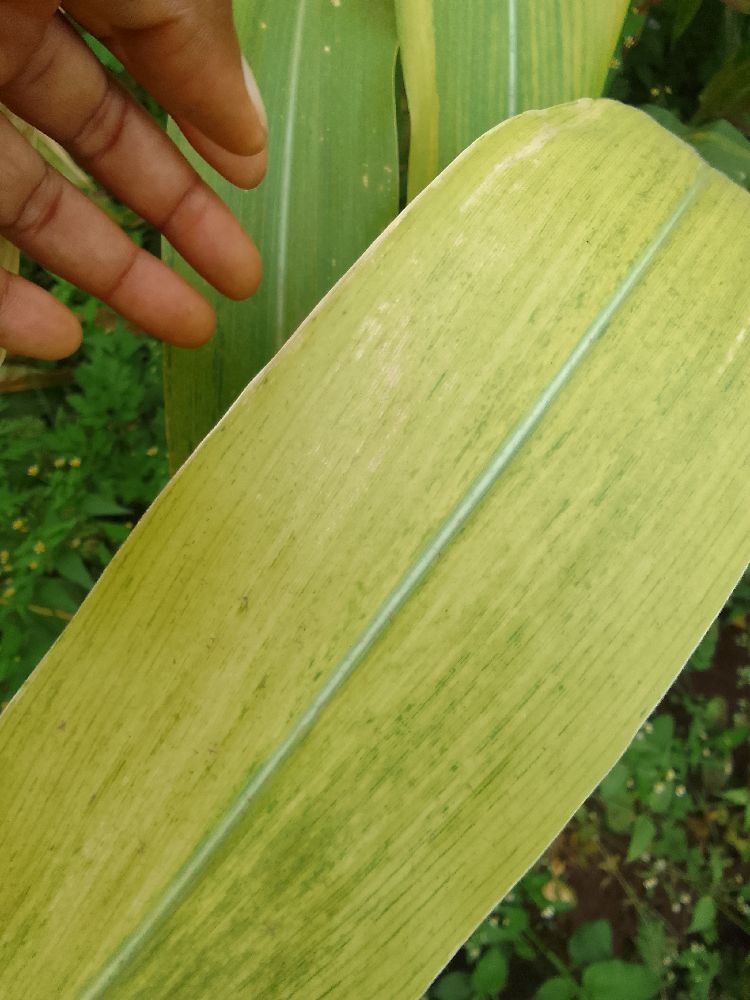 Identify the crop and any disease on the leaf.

maize, maize lethal necrosis
